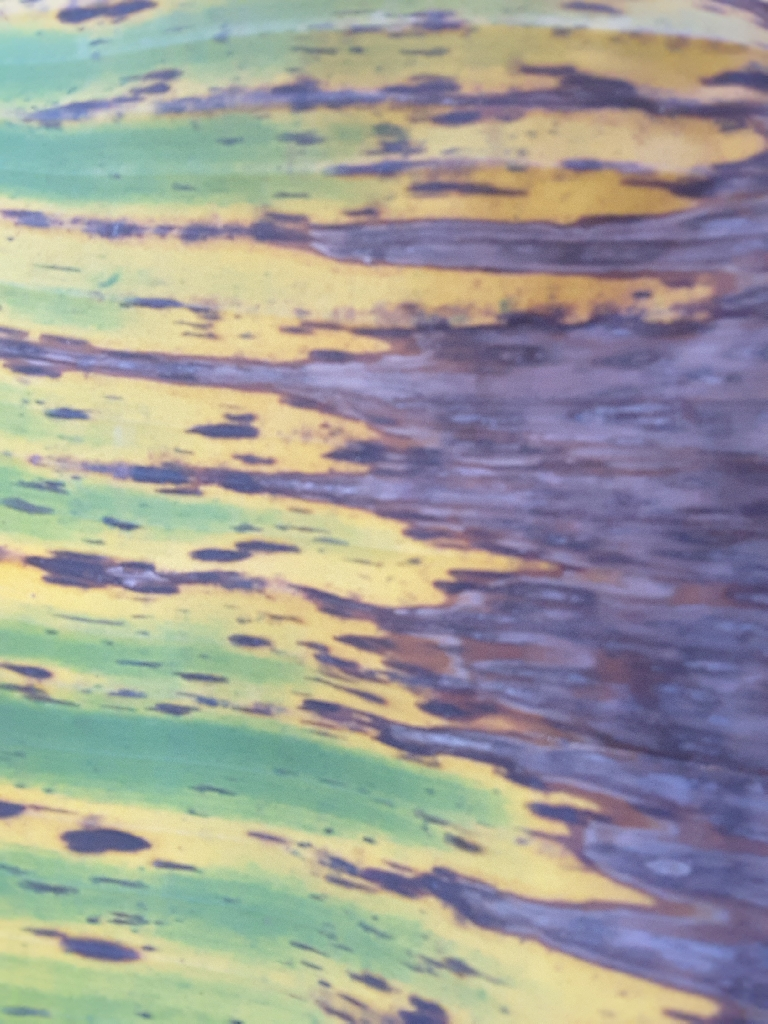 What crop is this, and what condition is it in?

banana, black sigatoka
